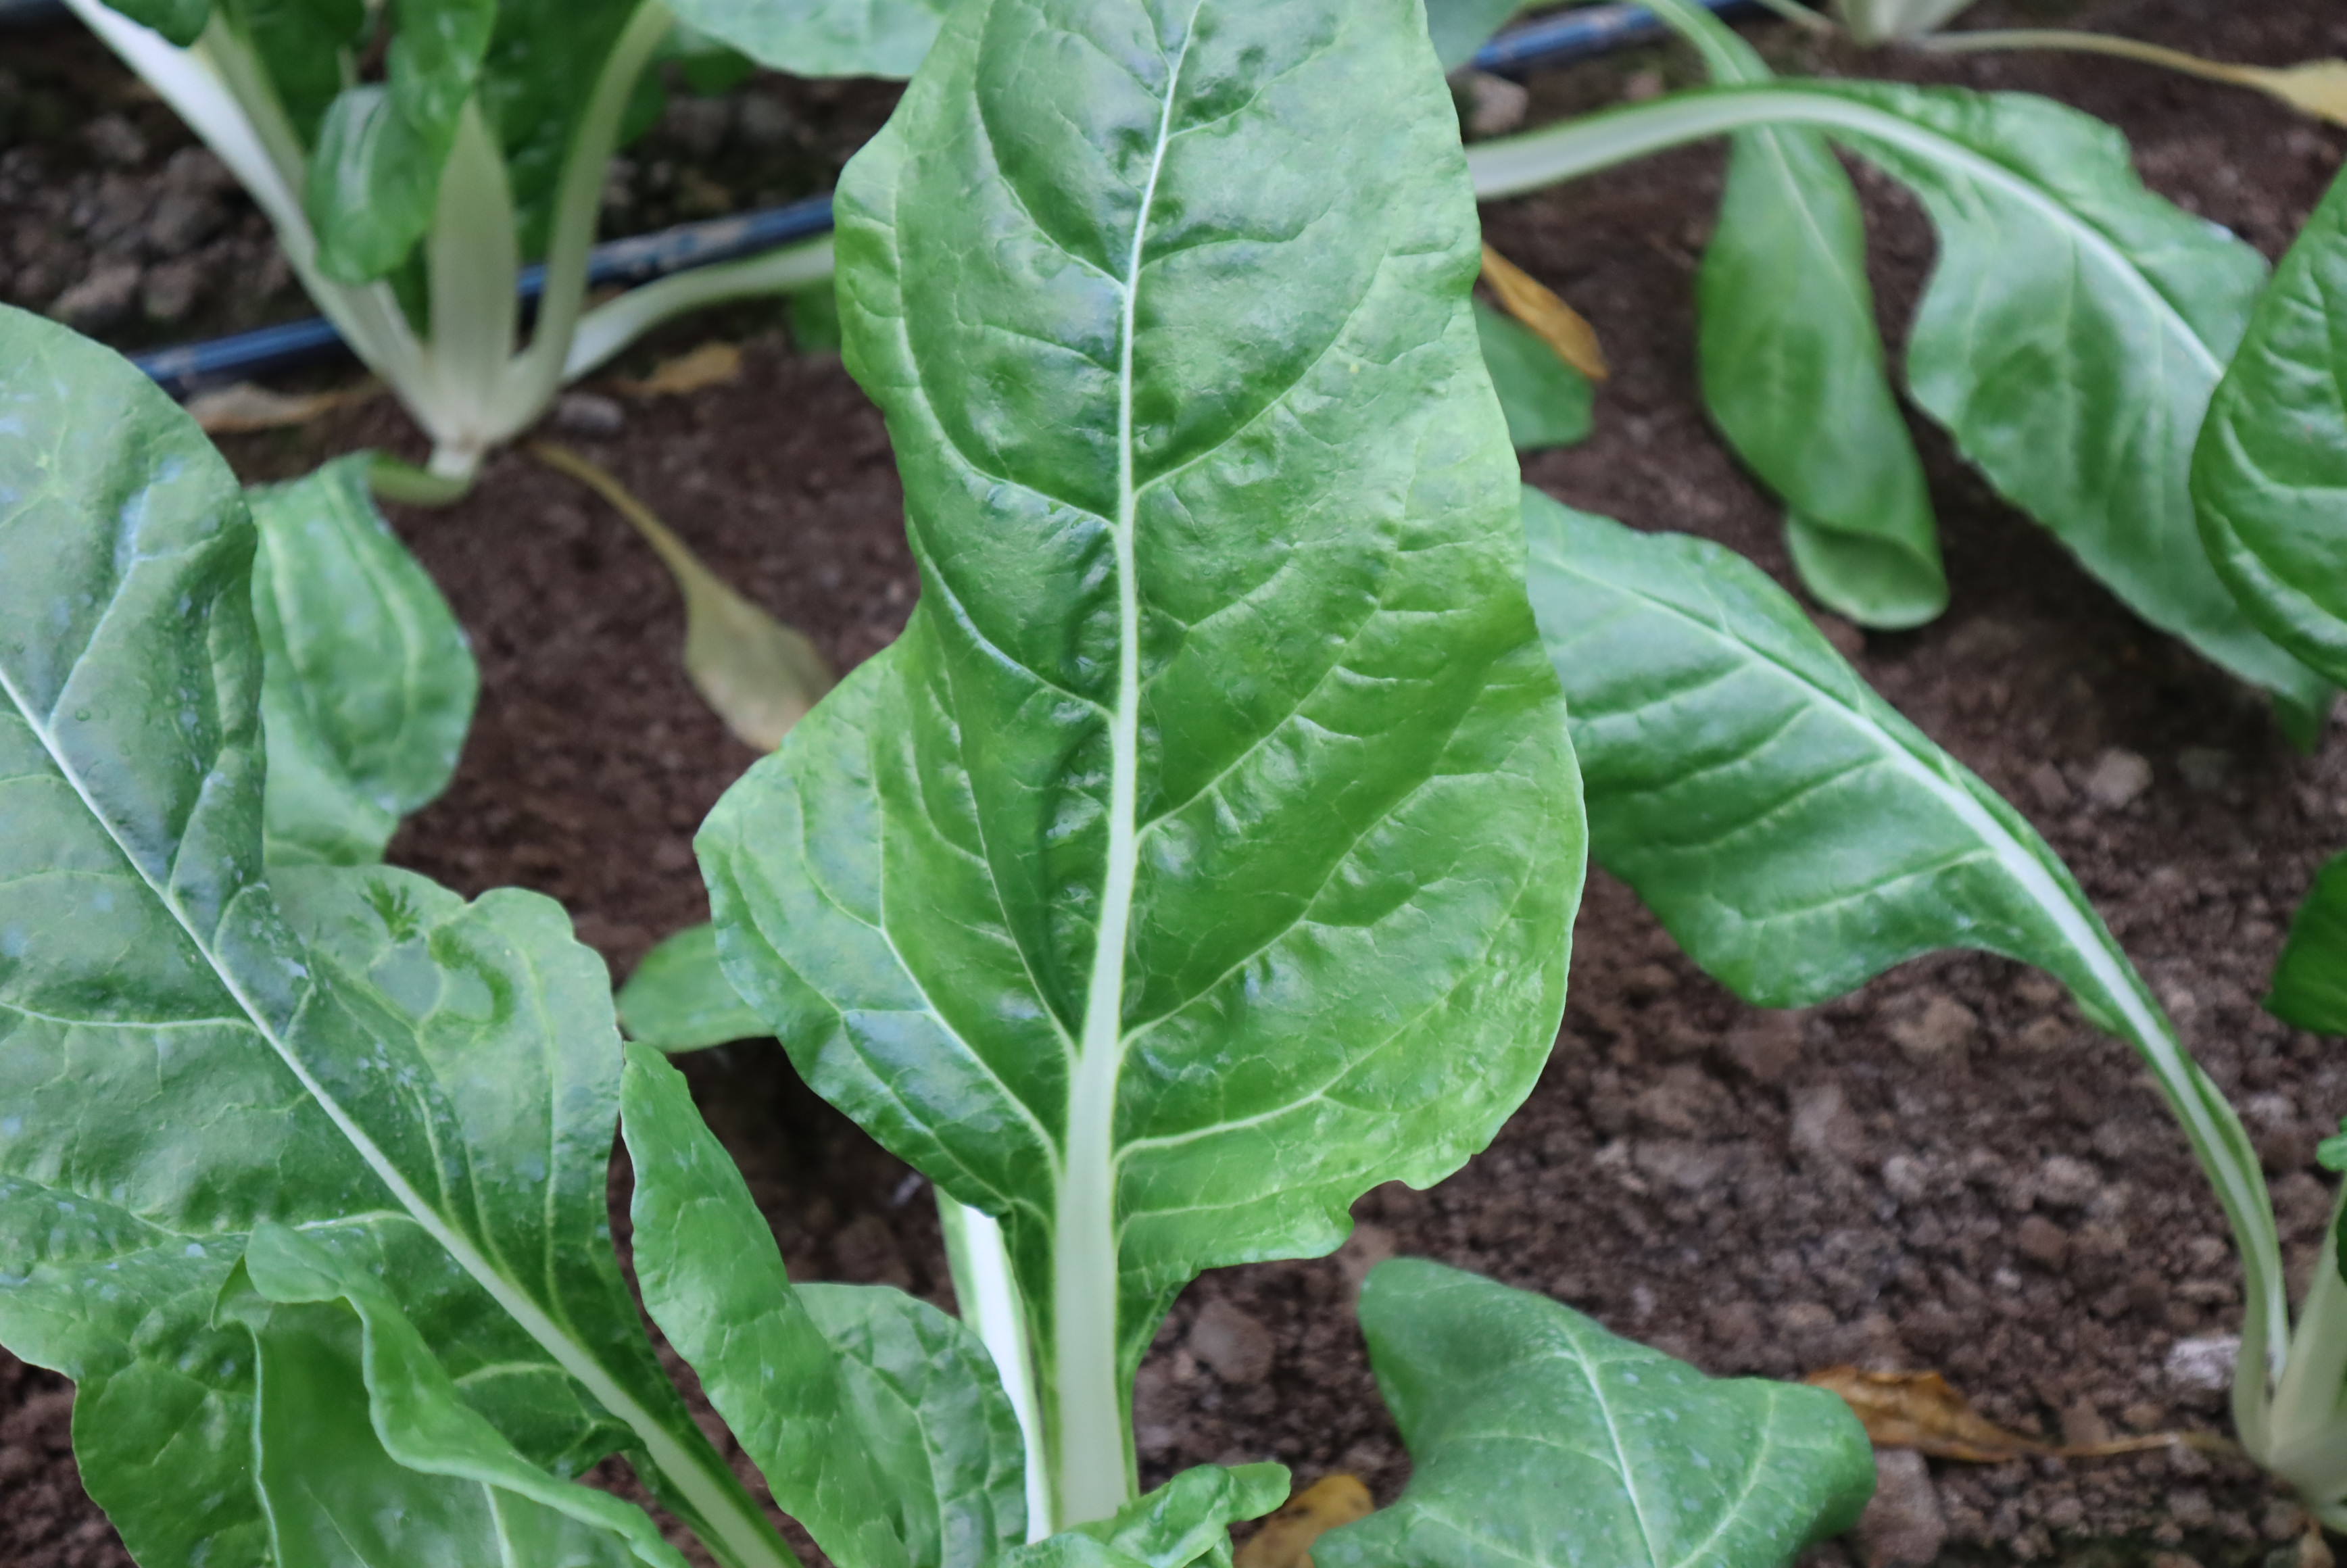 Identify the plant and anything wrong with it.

chard, healthy
